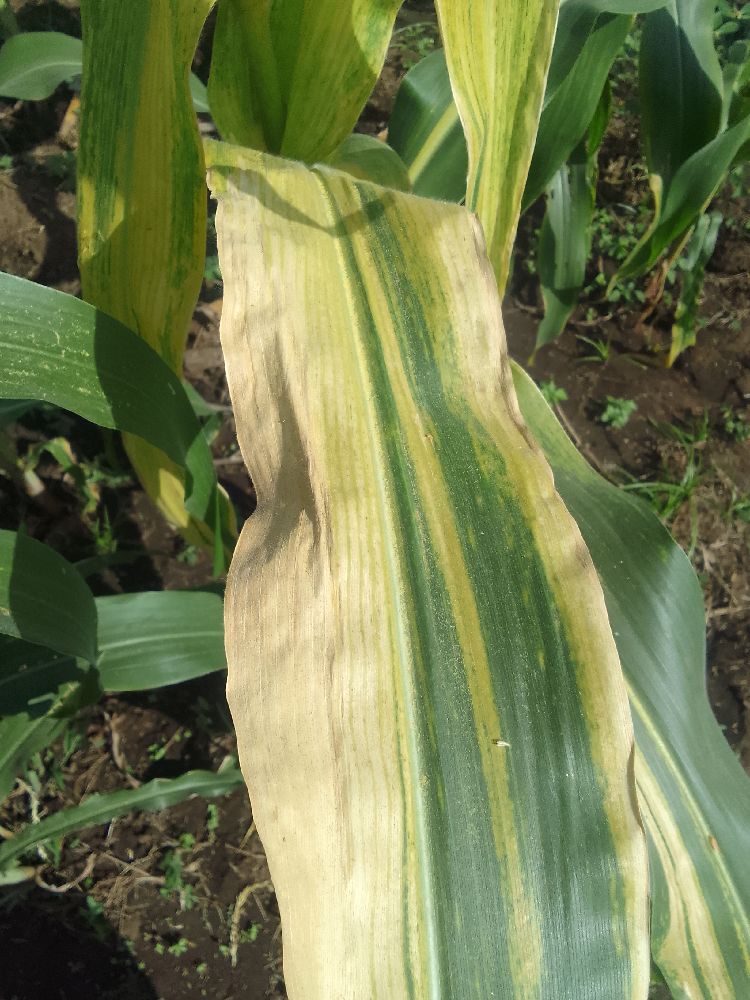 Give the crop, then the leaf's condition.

maize, maize lethal necrosis
